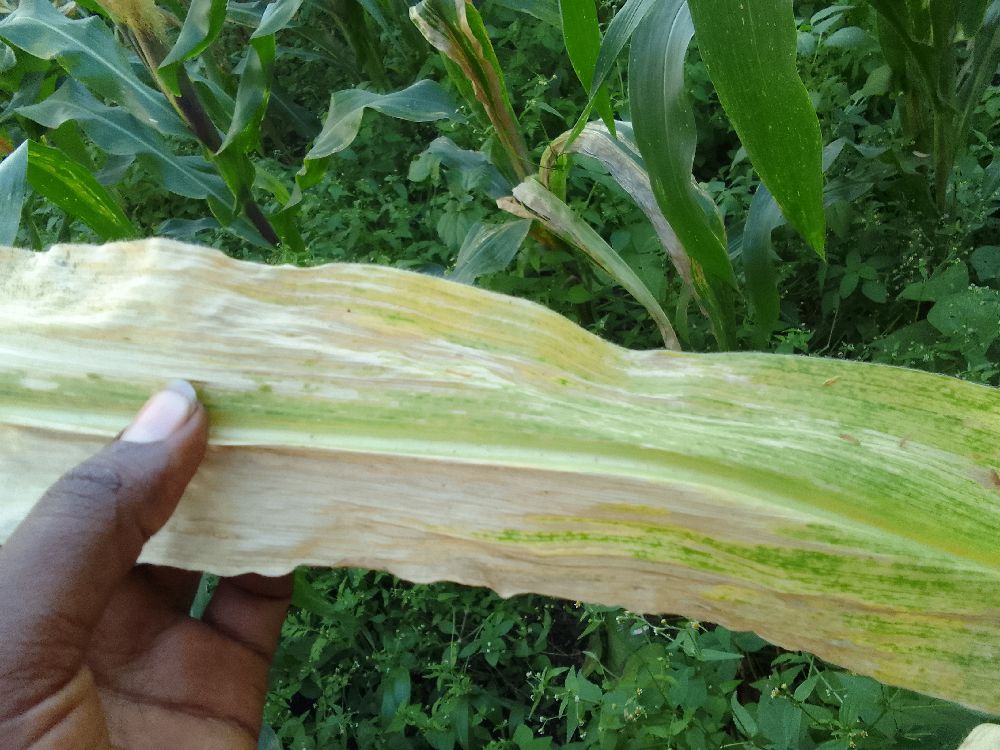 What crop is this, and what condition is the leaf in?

maize, maize lethal necrosis
